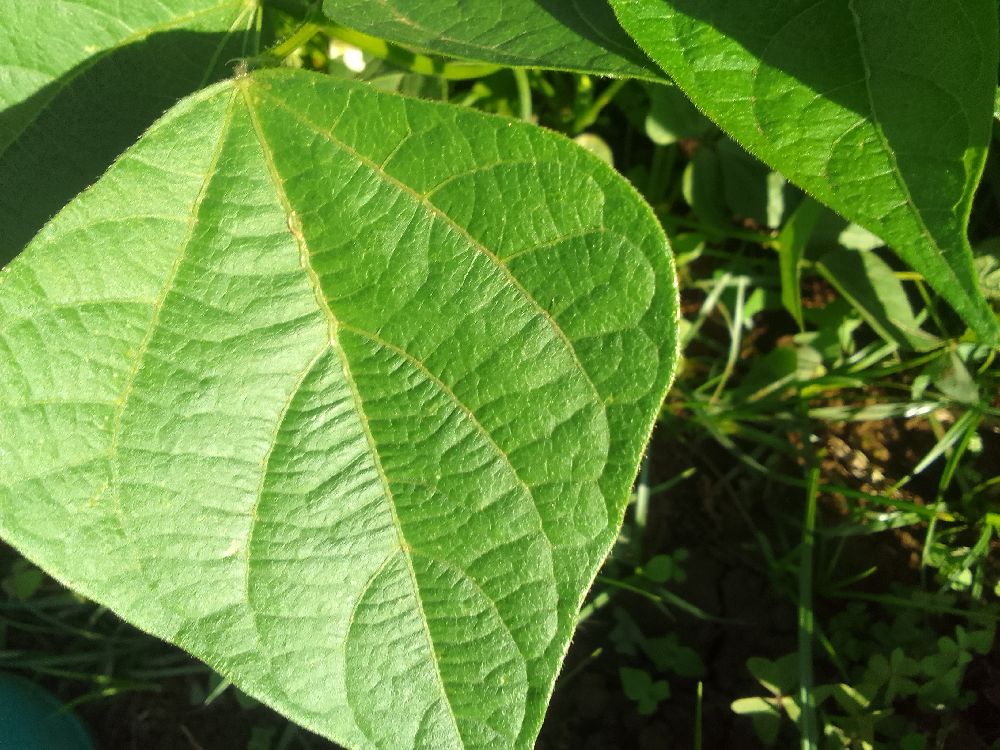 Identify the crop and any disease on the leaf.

common bean, healthy
